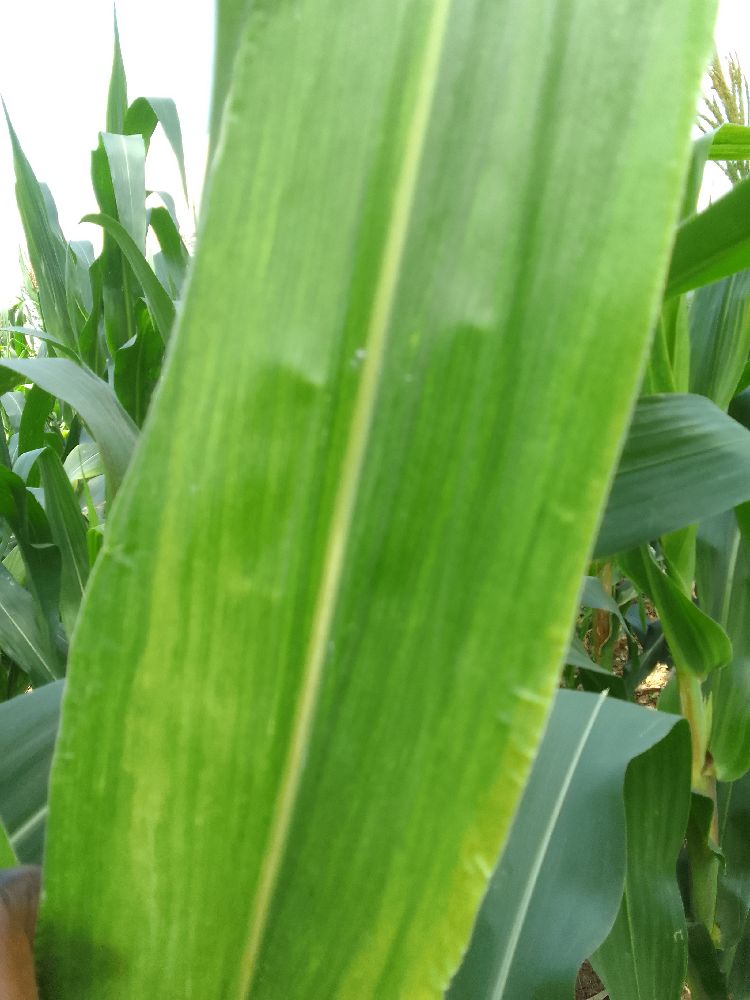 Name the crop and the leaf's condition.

maize, maize lethal necrosis
